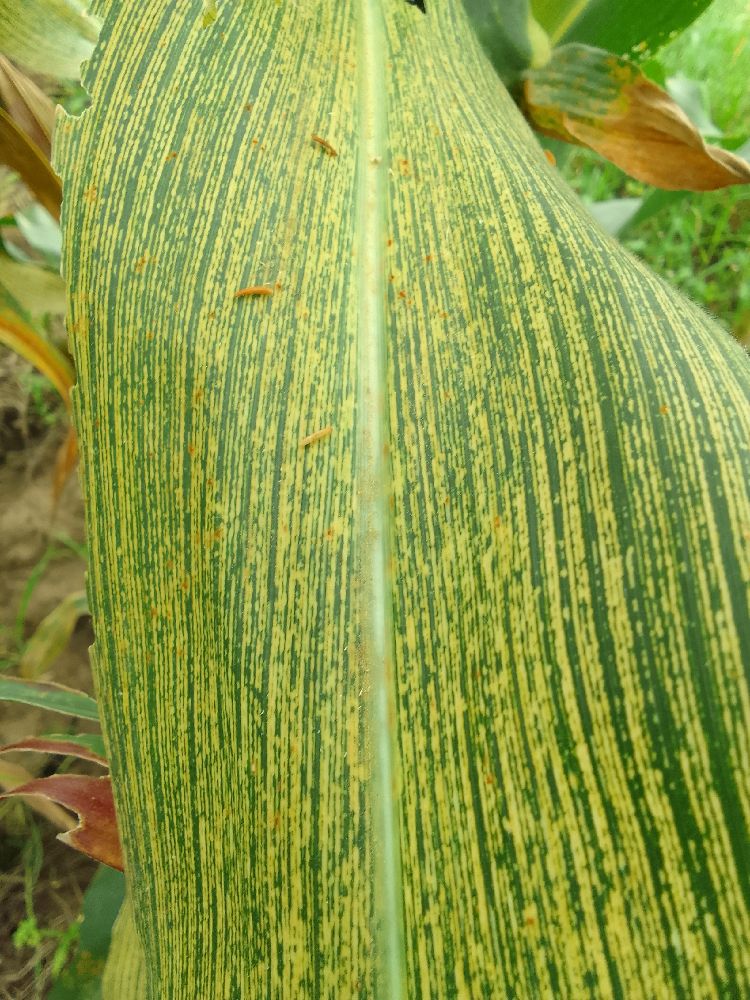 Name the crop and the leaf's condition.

maize, maize streak virus
